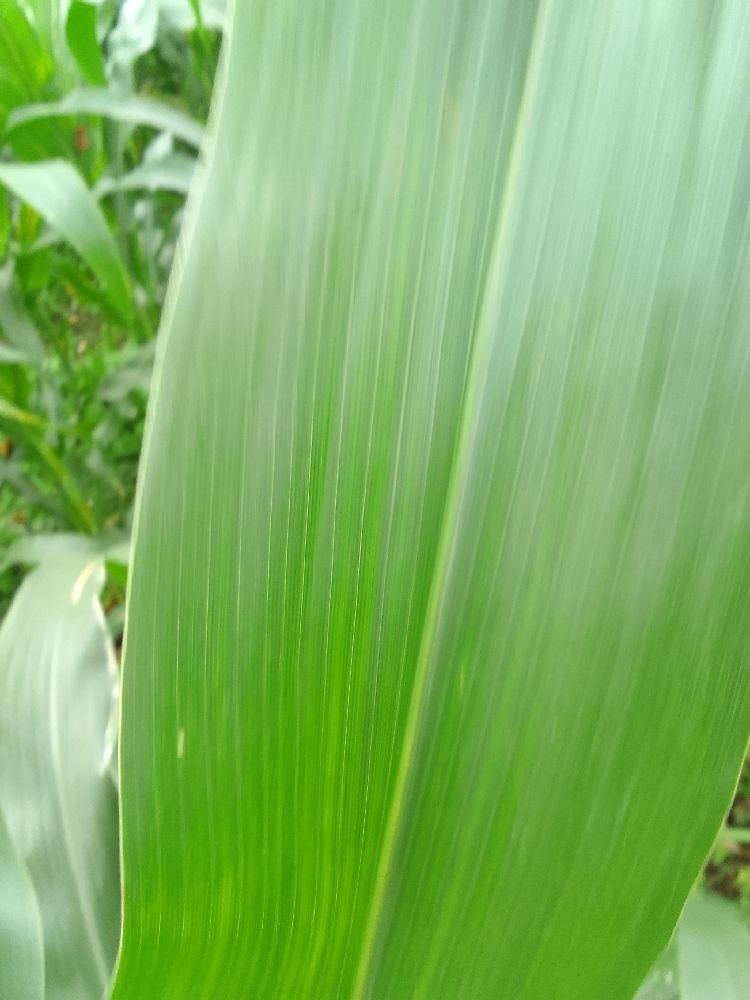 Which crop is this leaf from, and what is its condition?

maize, healthy
